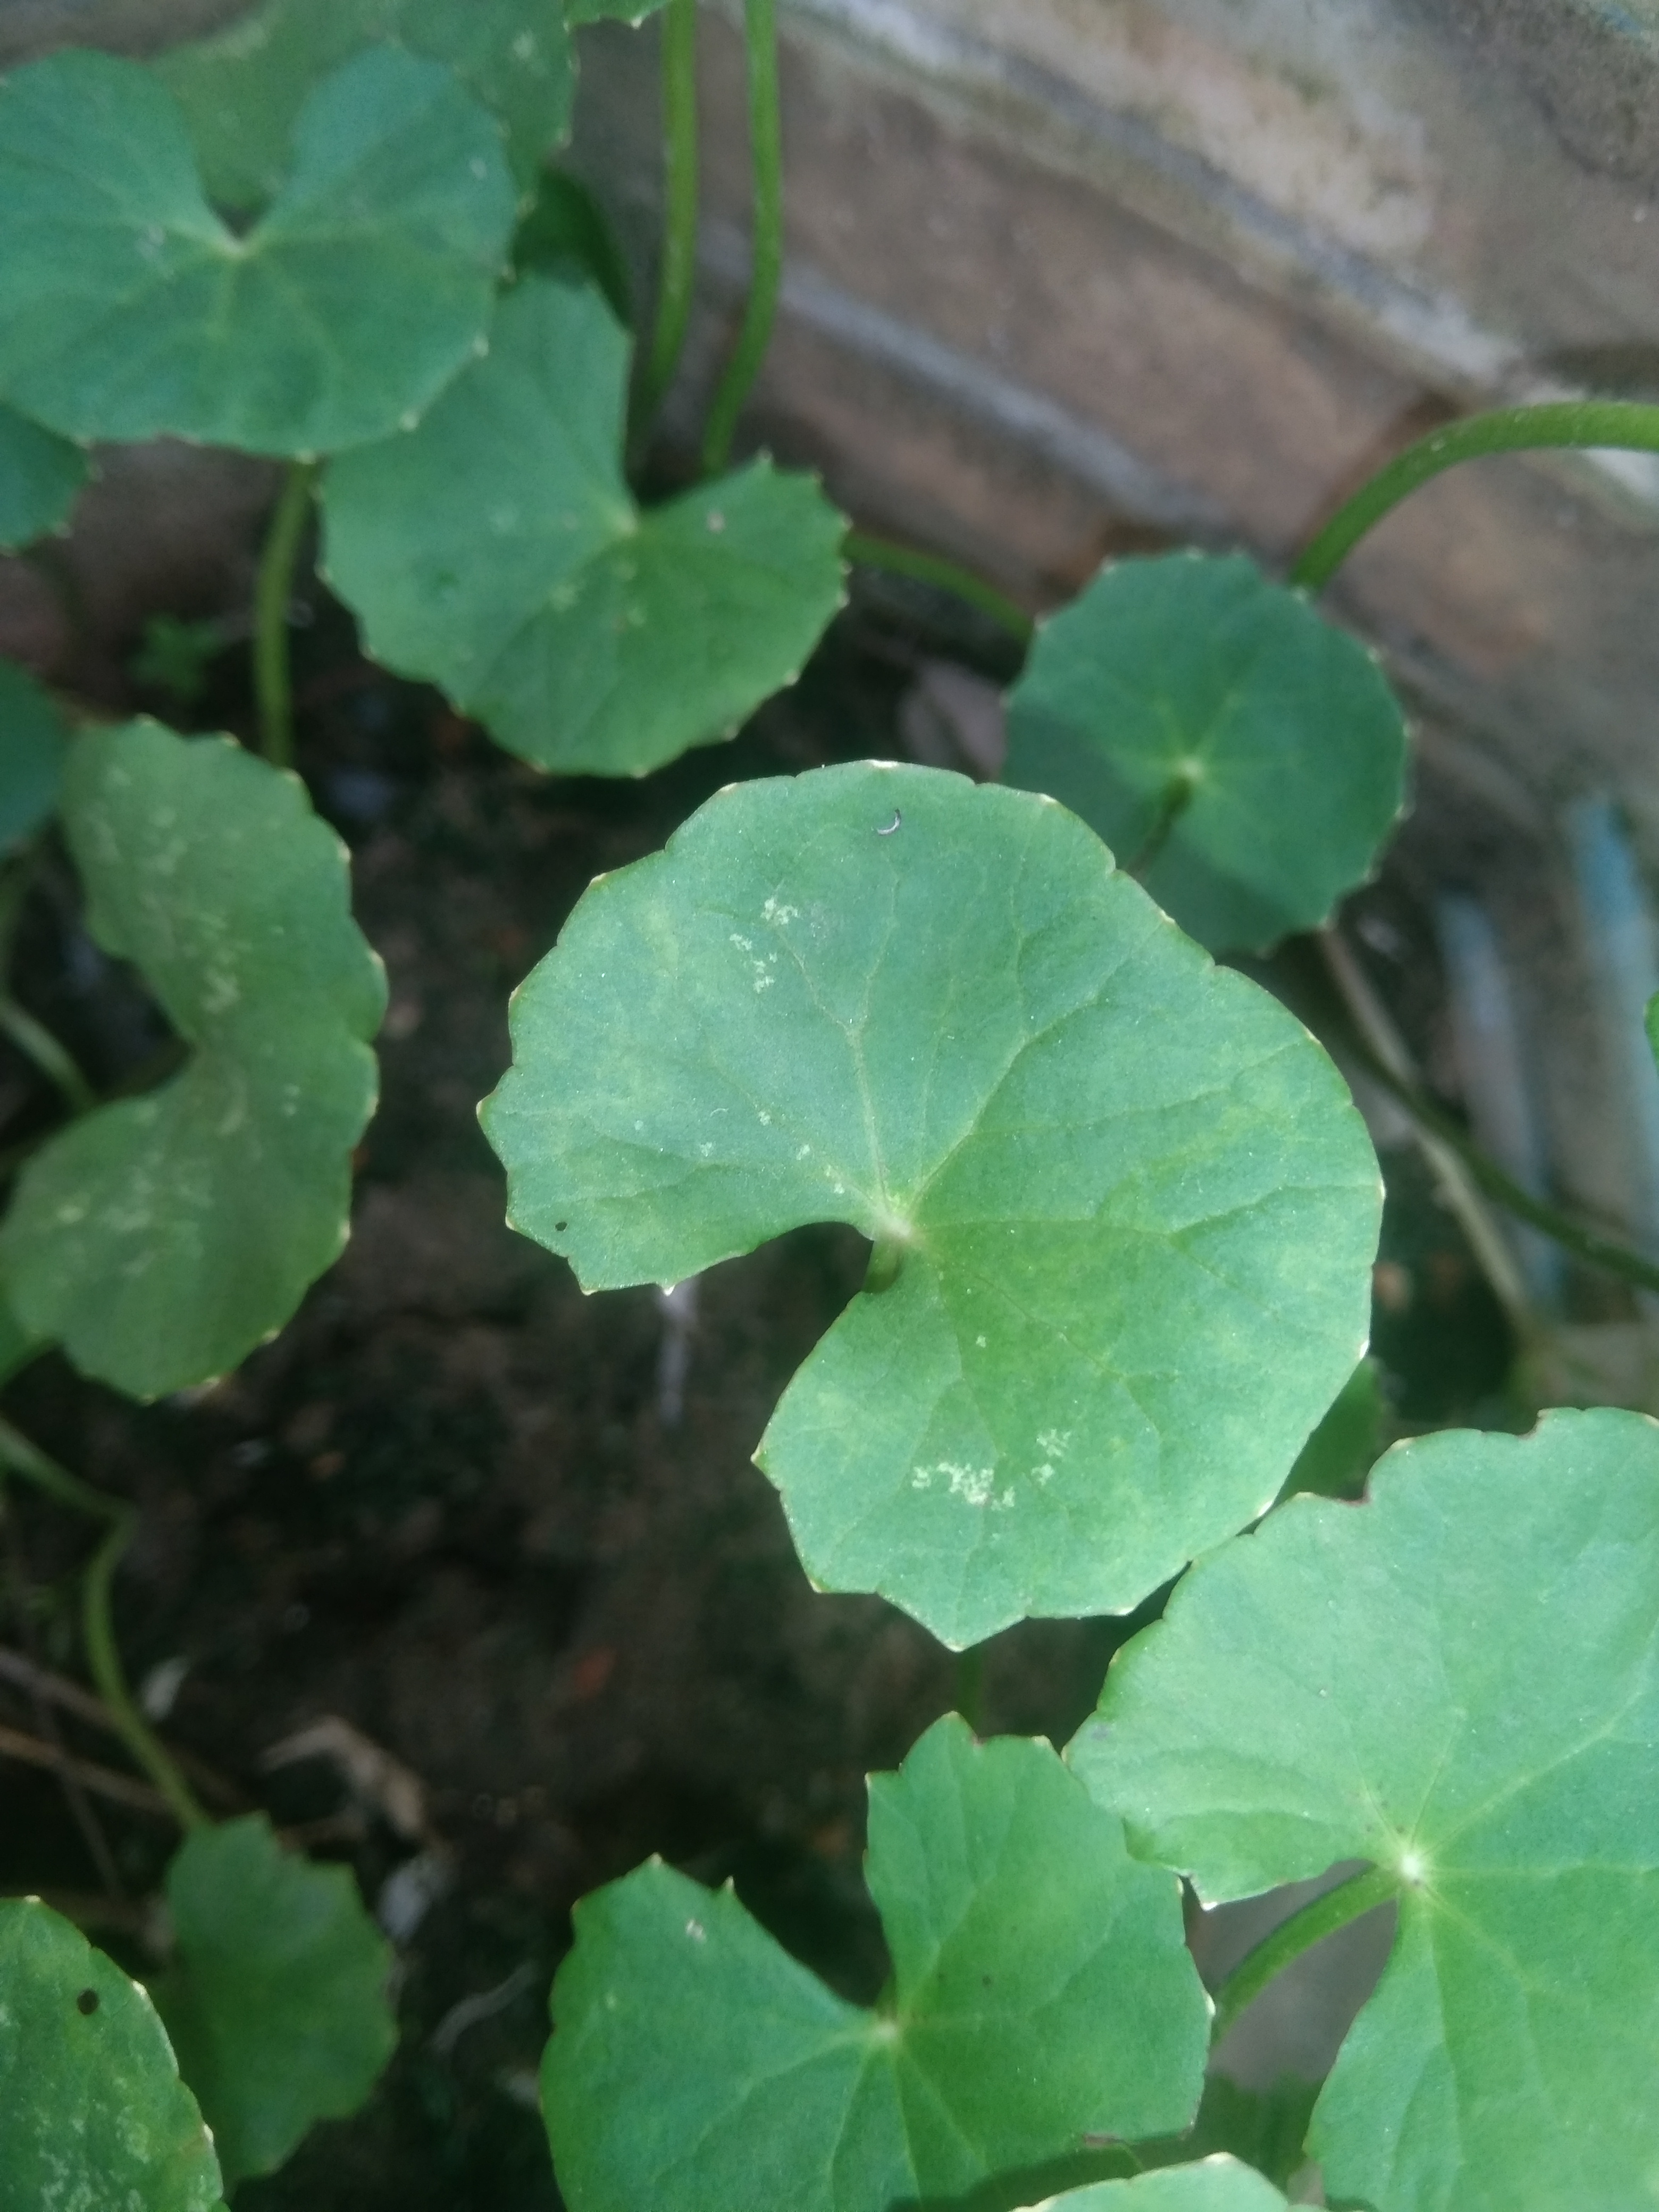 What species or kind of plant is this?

thankuni
